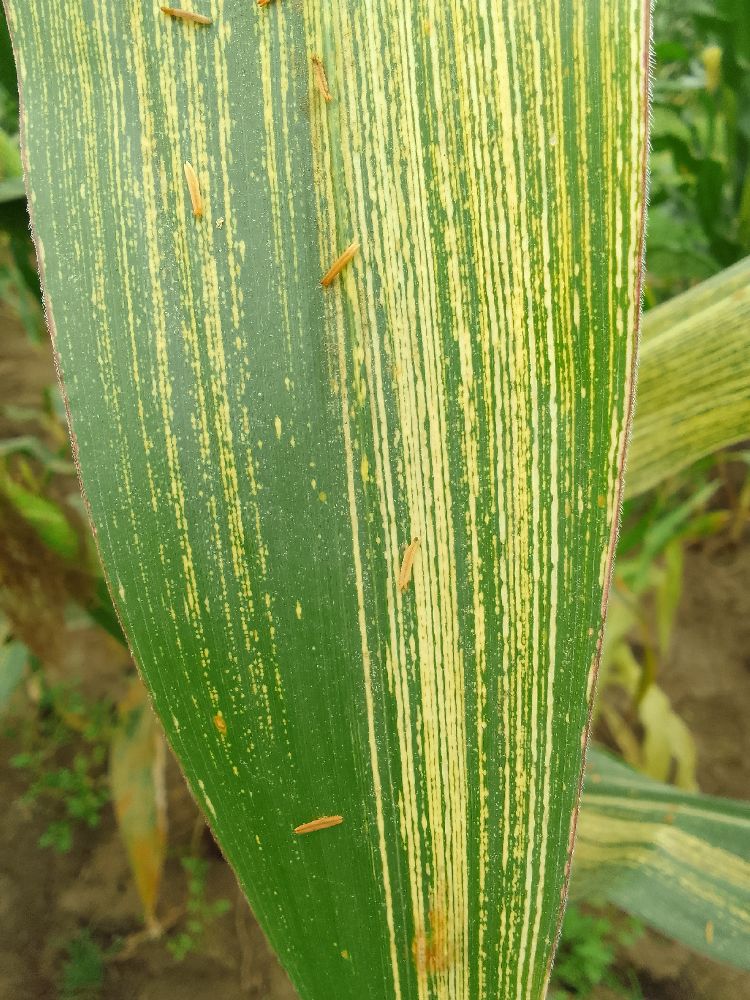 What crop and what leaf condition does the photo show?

maize, maize streak virus
